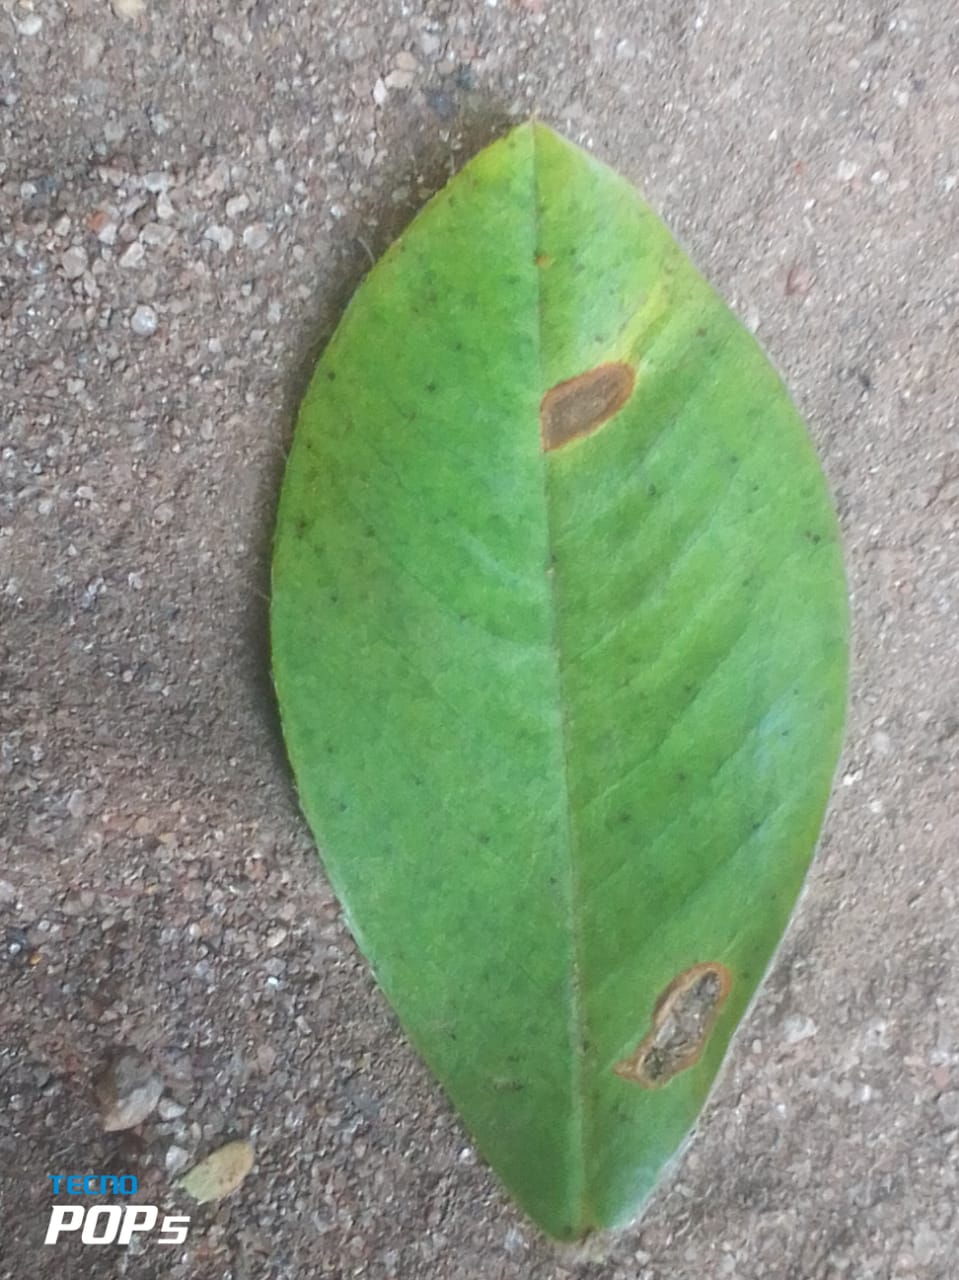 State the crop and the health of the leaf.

peanut, phoma arachidicola
